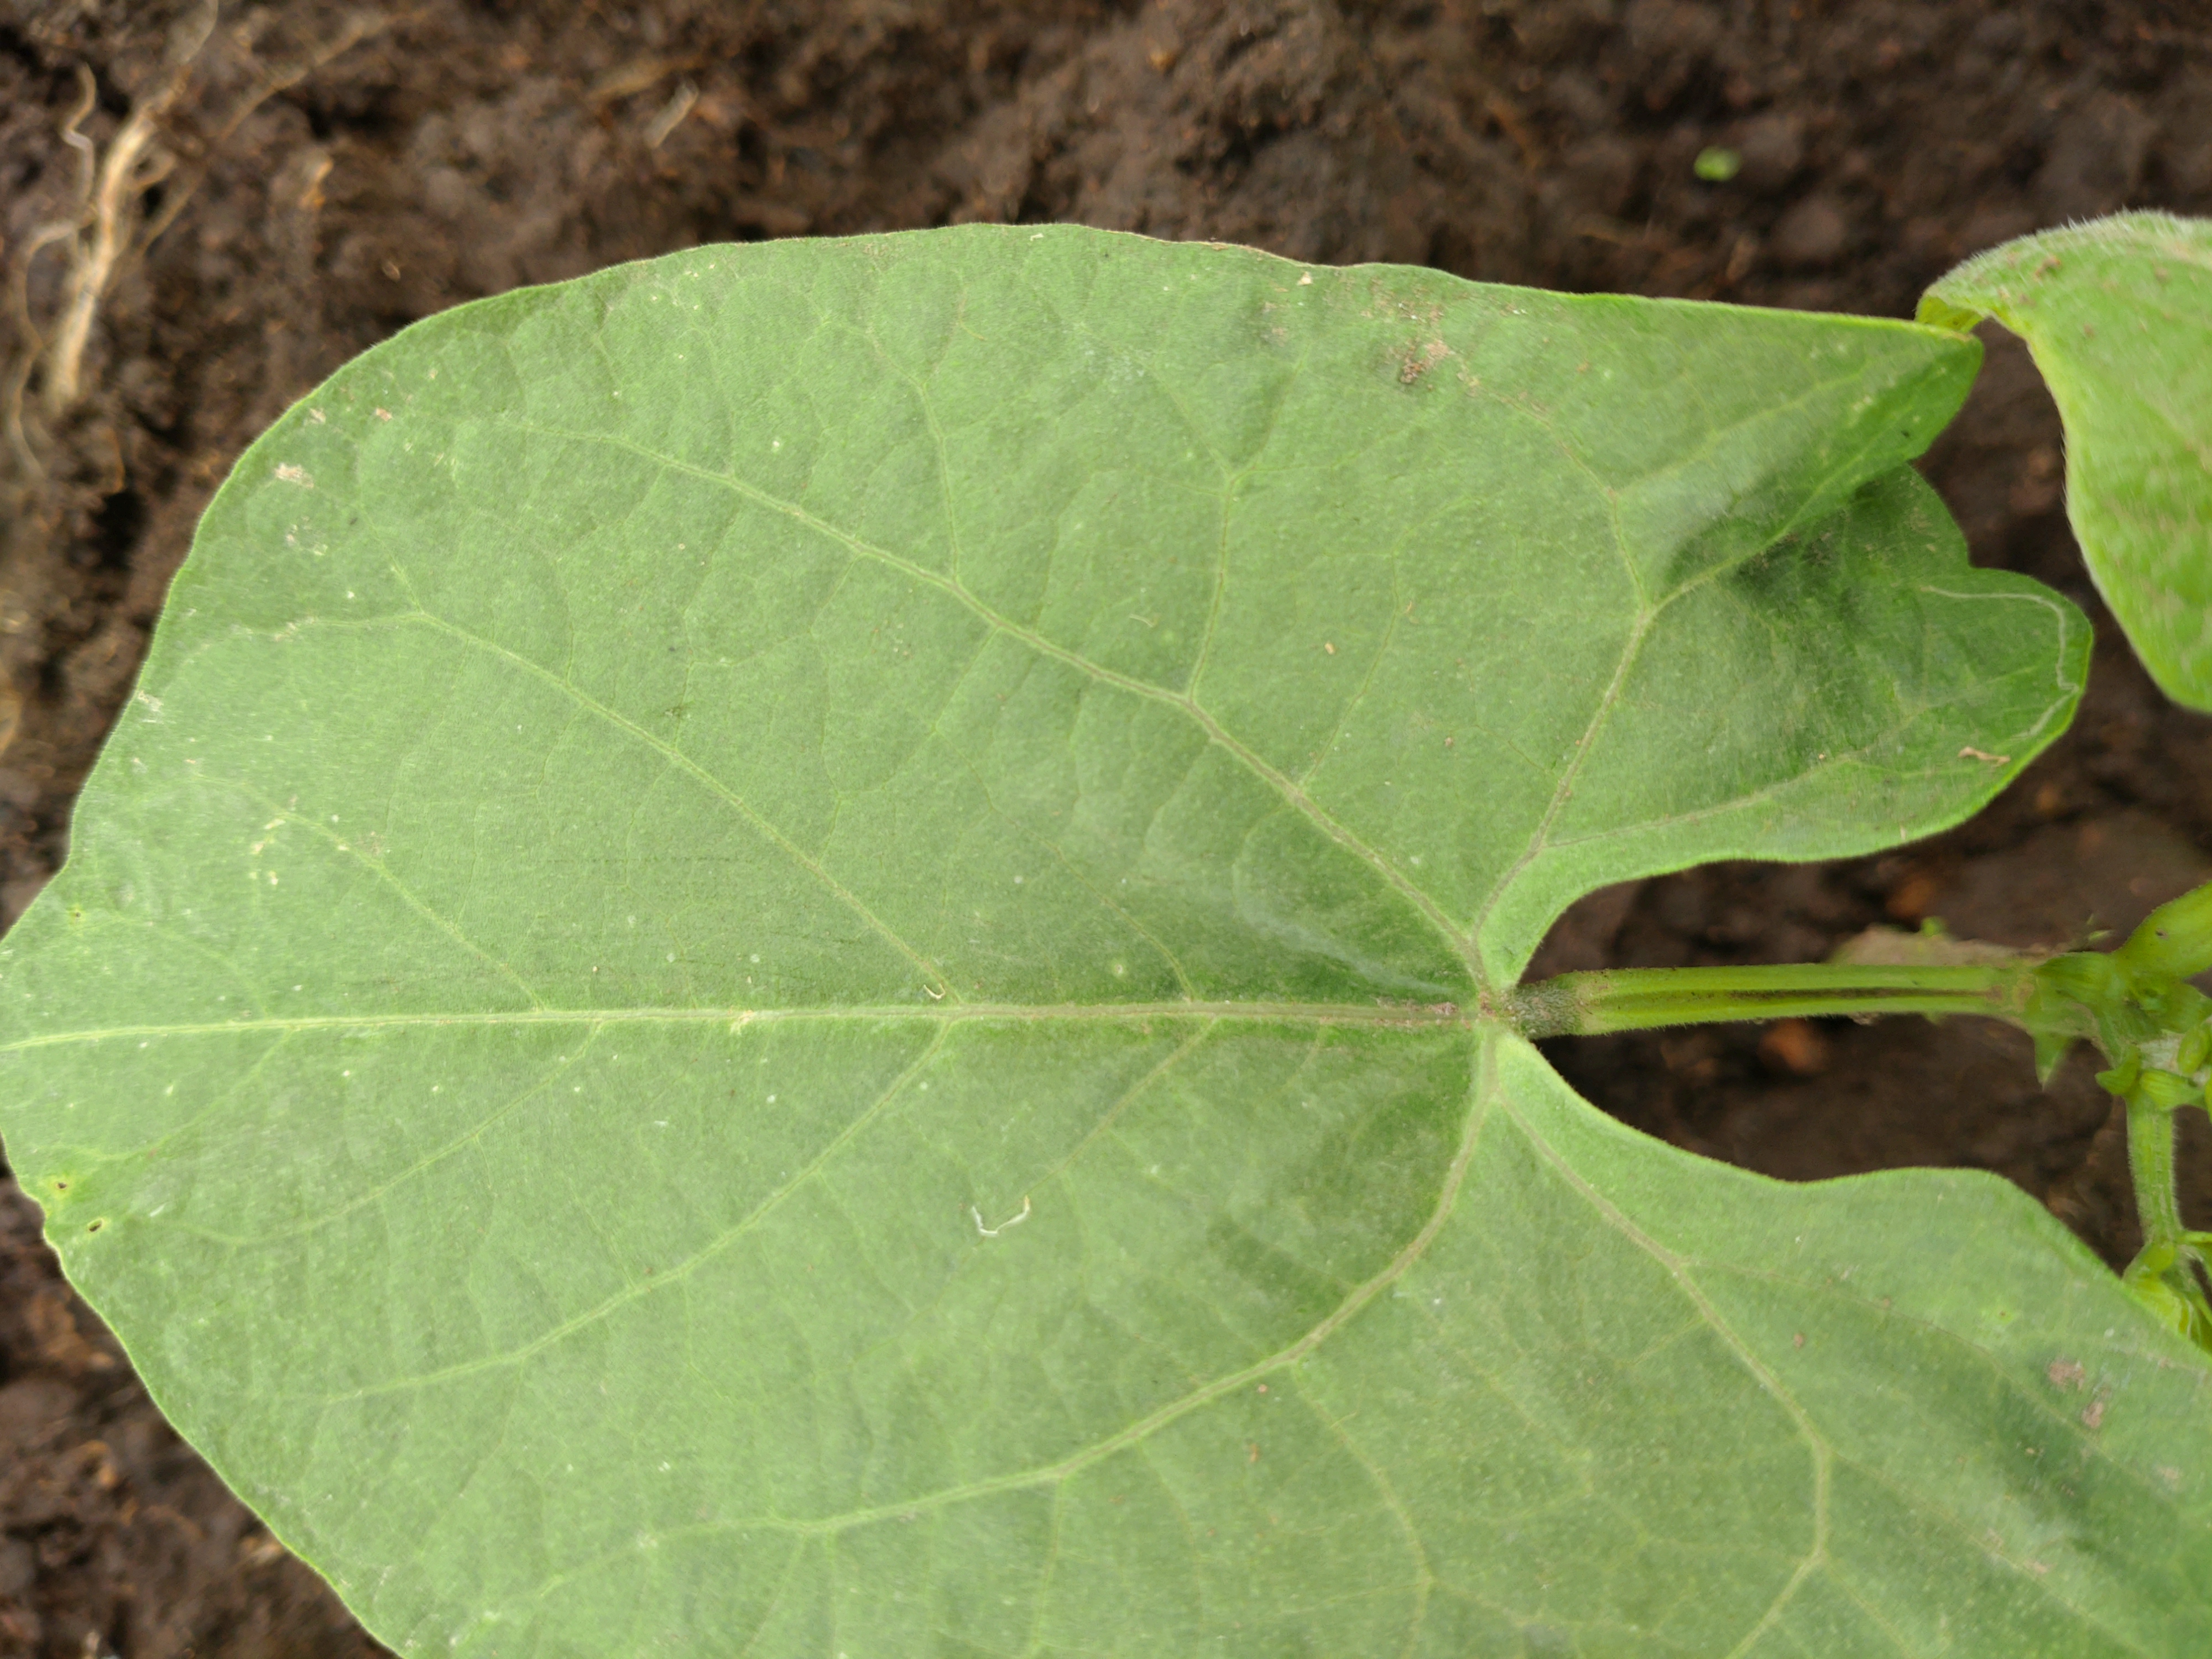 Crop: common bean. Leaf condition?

healthy
